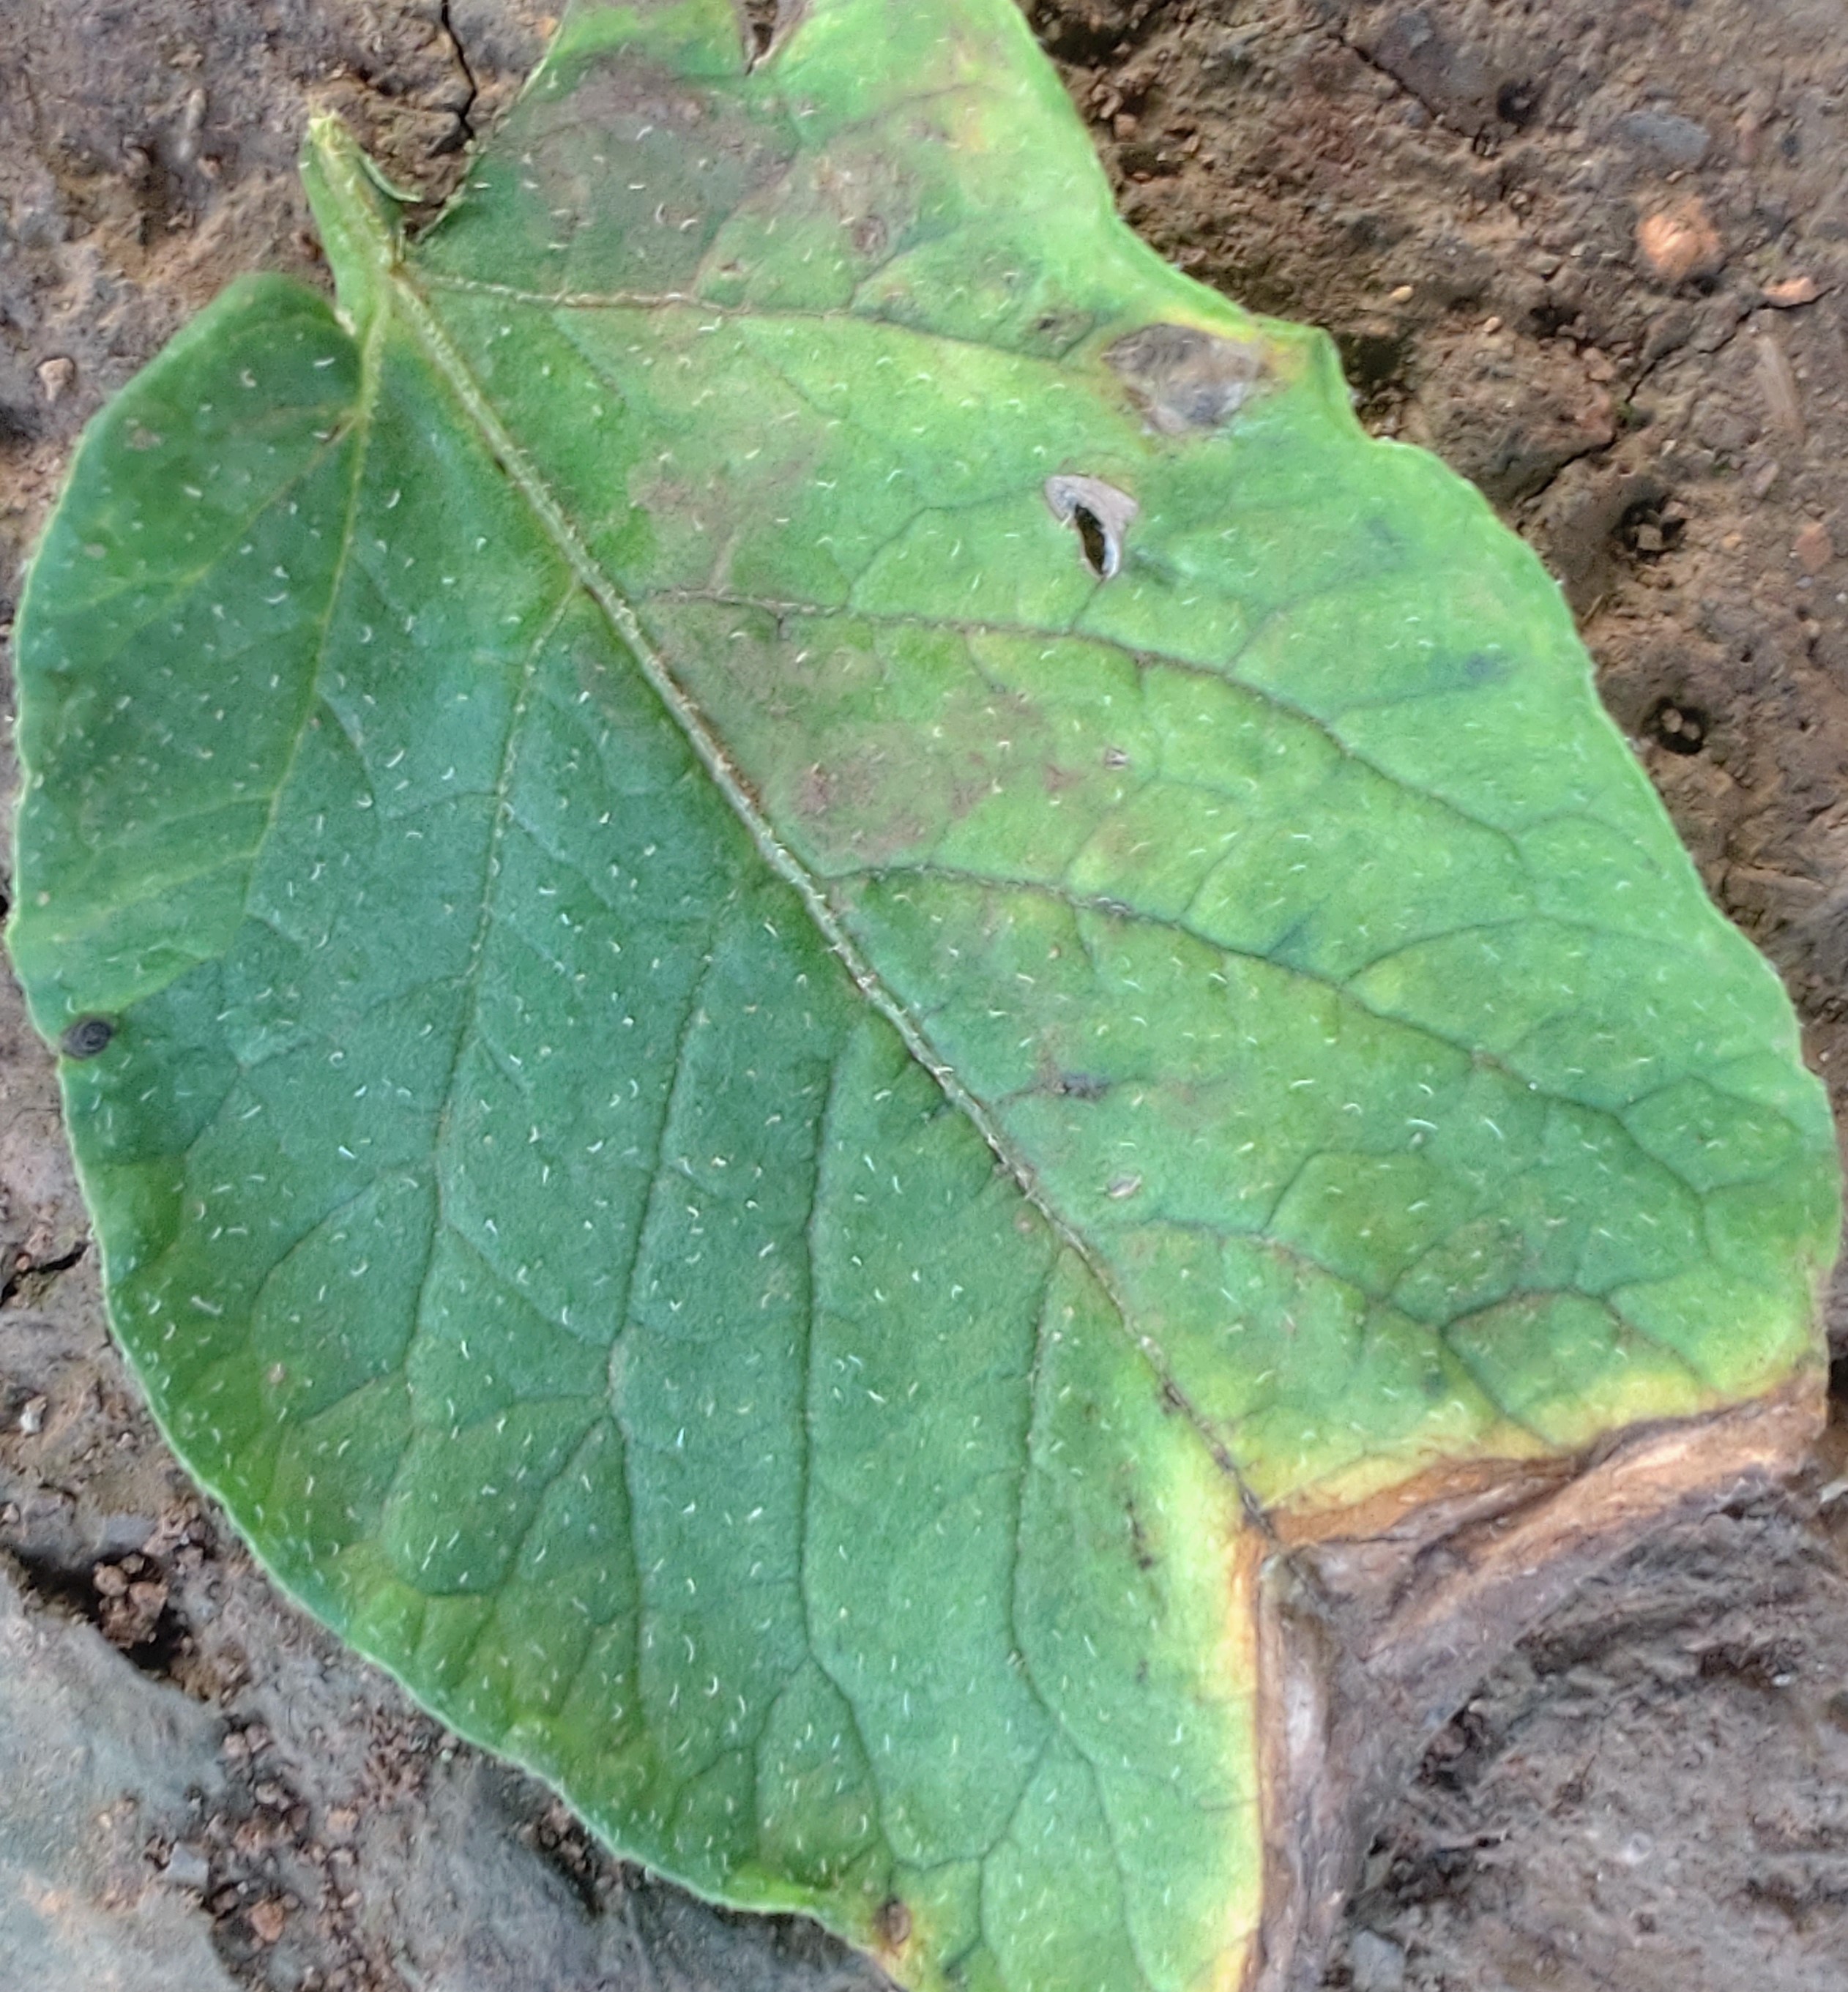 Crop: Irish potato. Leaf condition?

early blight
